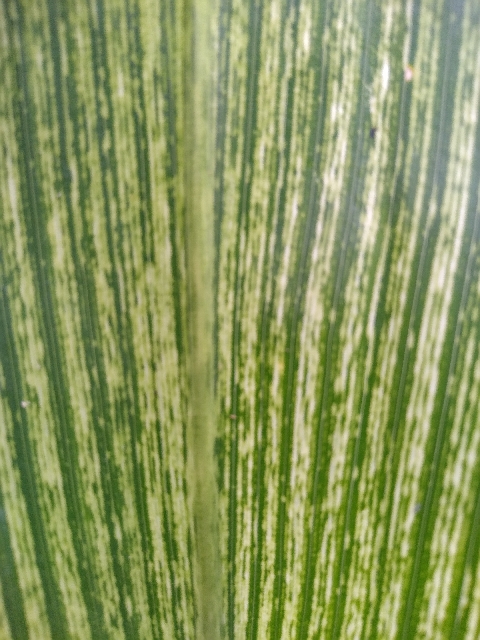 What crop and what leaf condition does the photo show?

maize, maize streak virus
